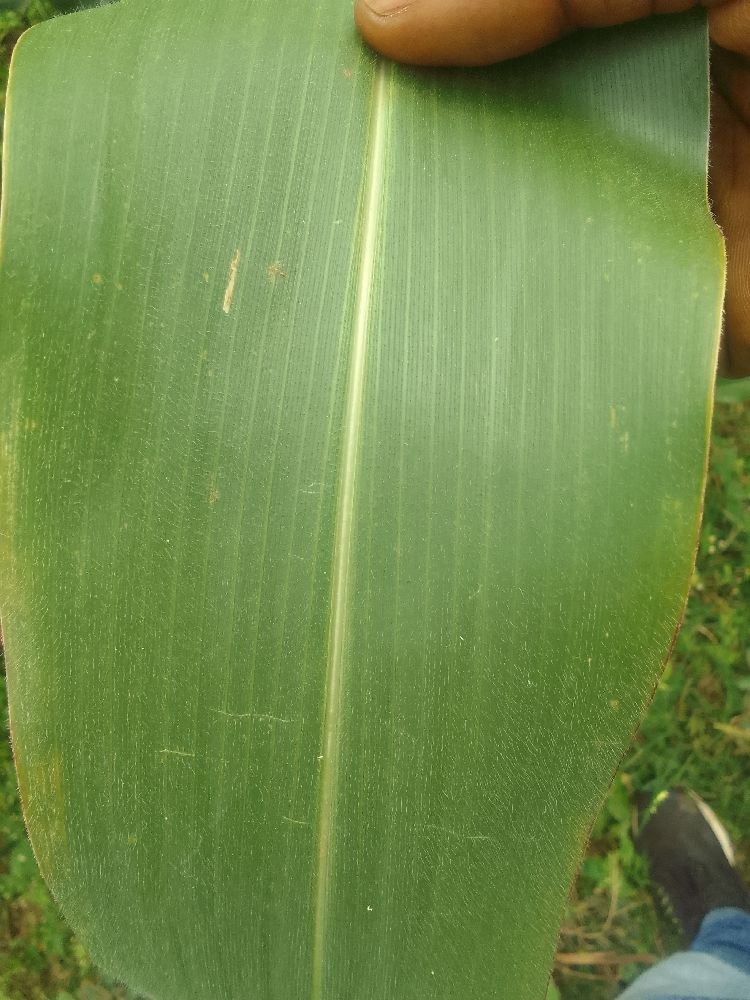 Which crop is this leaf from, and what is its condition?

maize, healthy
